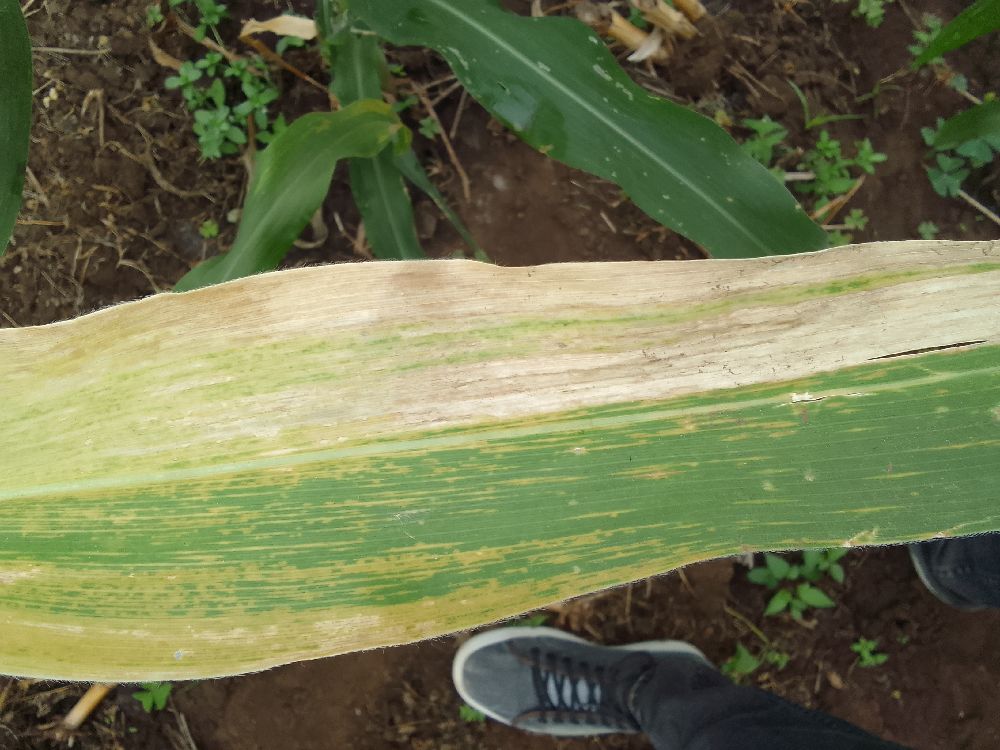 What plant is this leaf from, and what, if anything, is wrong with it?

maize, maize lethal necrosis
